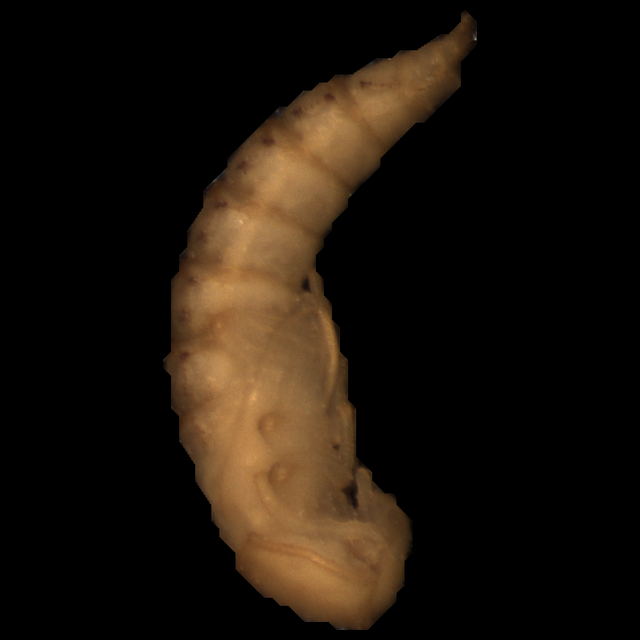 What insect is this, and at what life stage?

mealworm pupa
